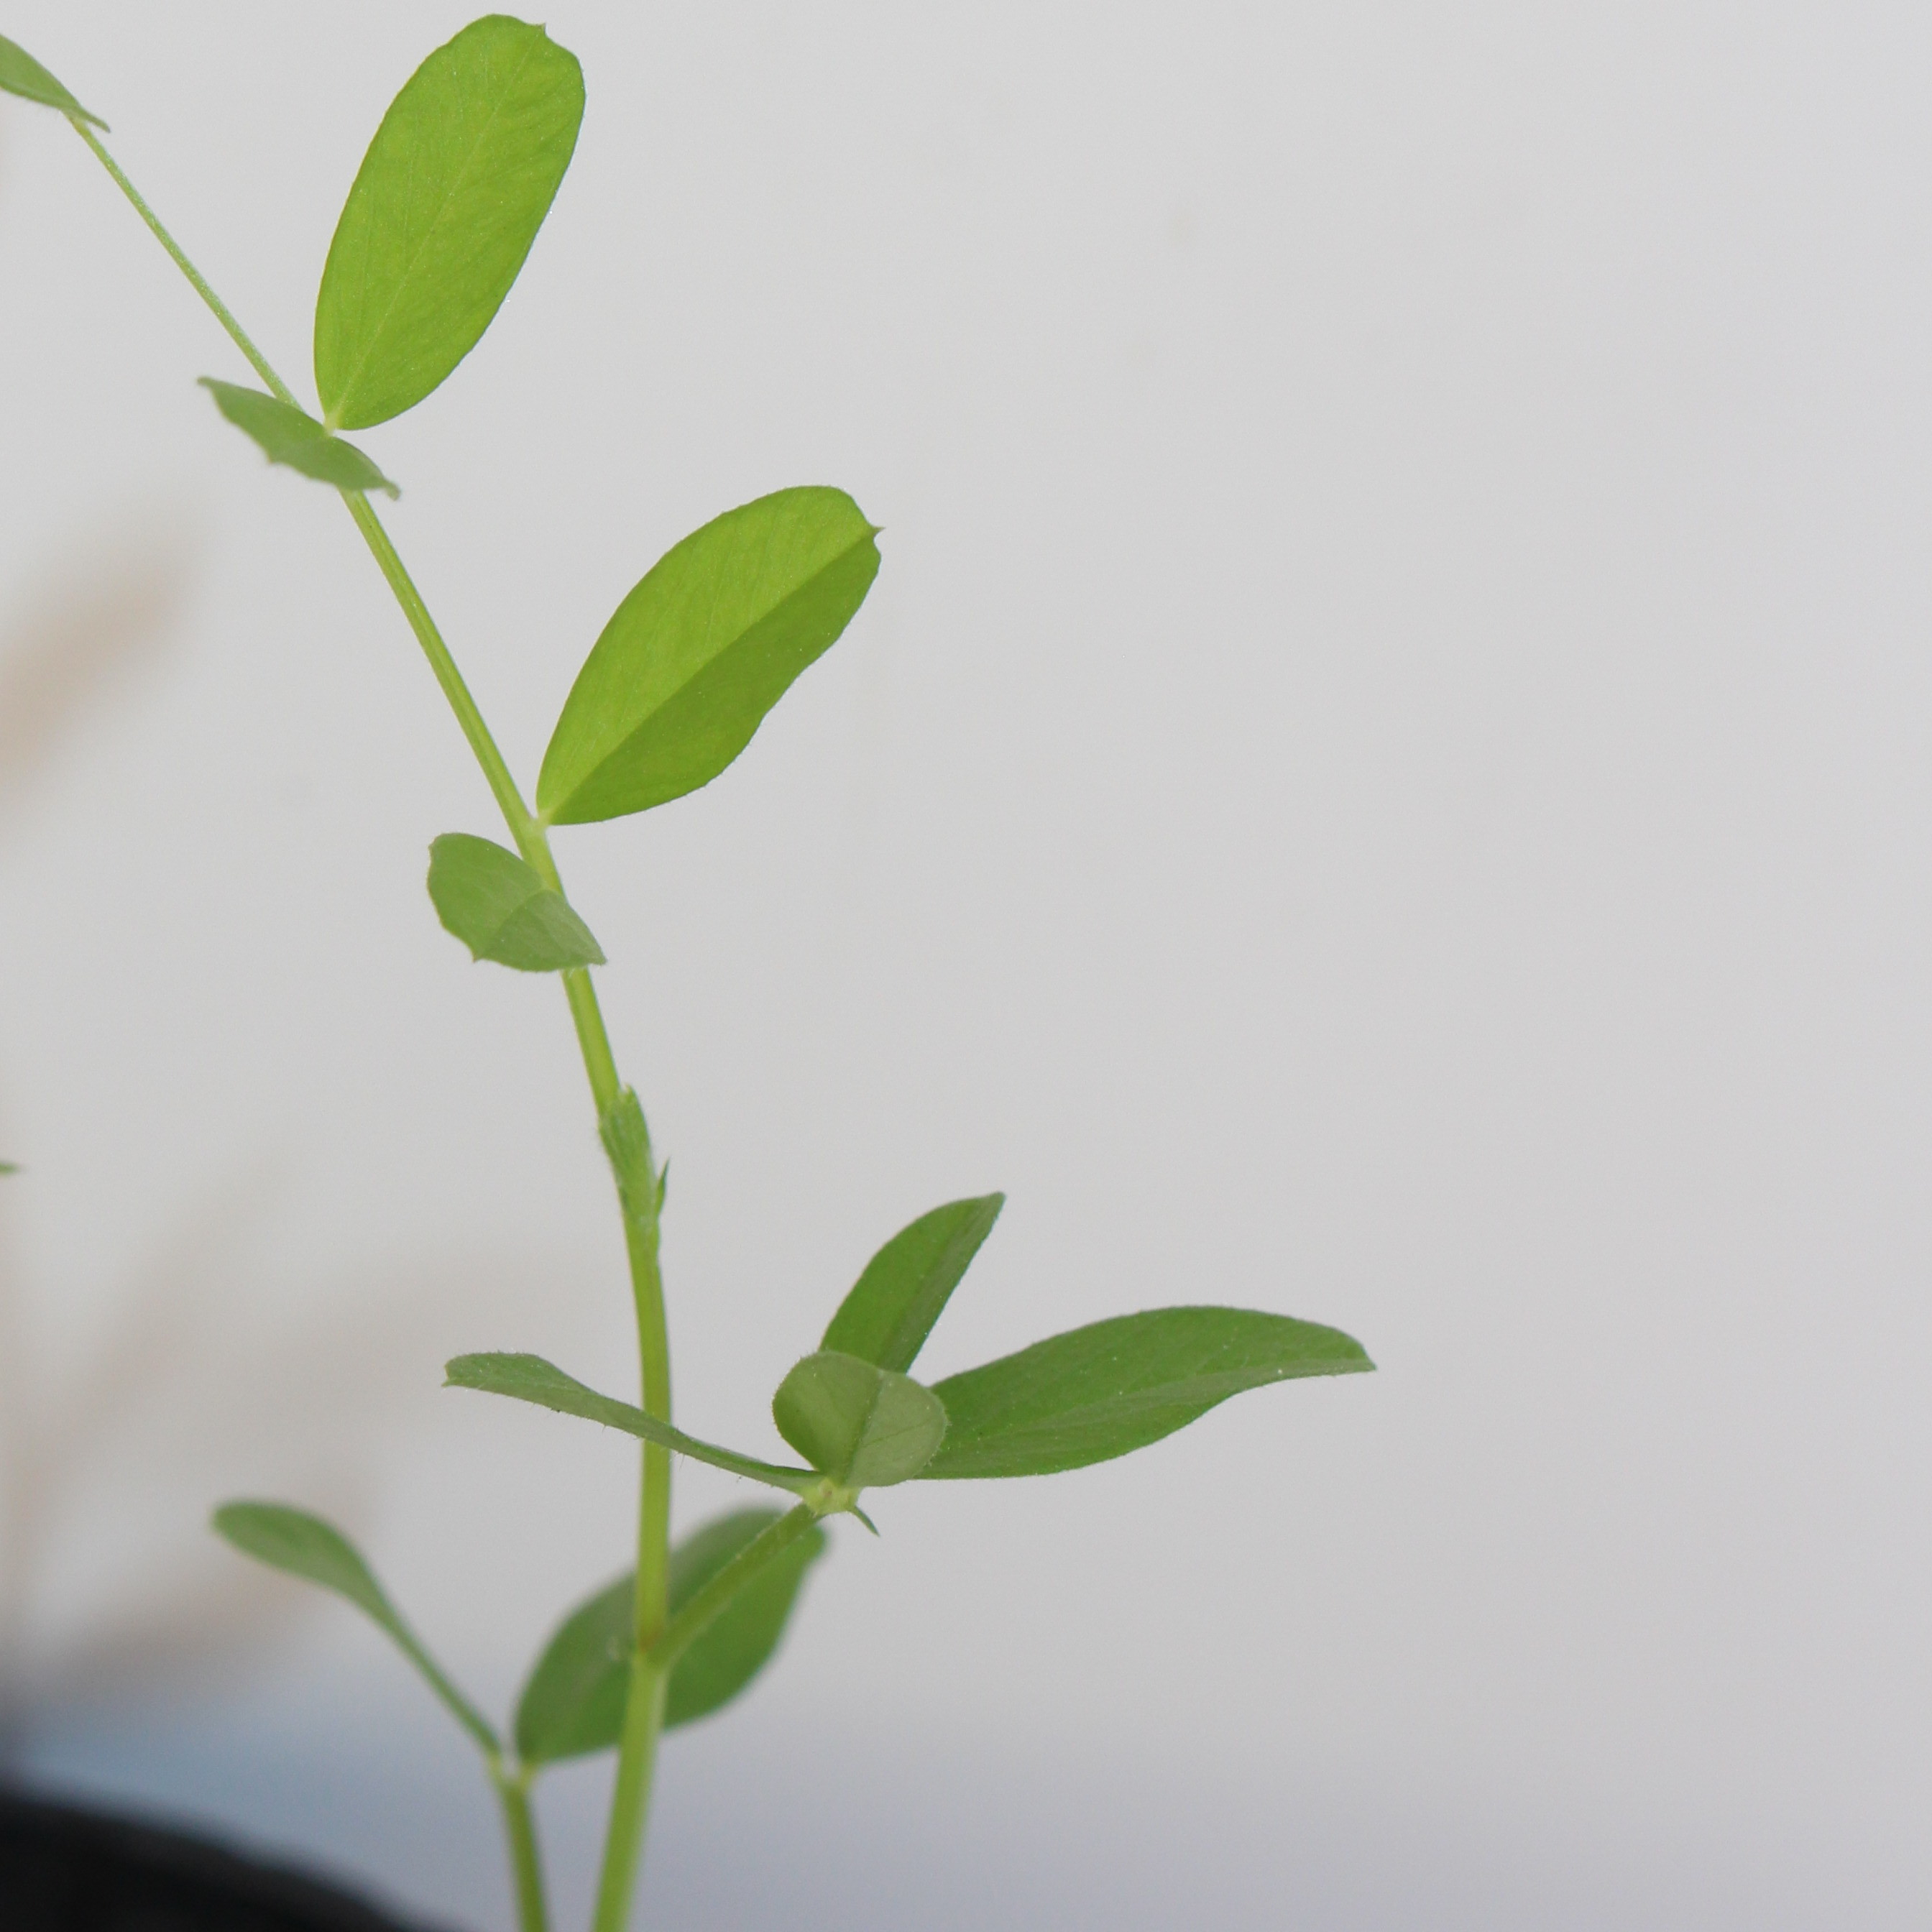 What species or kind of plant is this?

Vicia sativa
